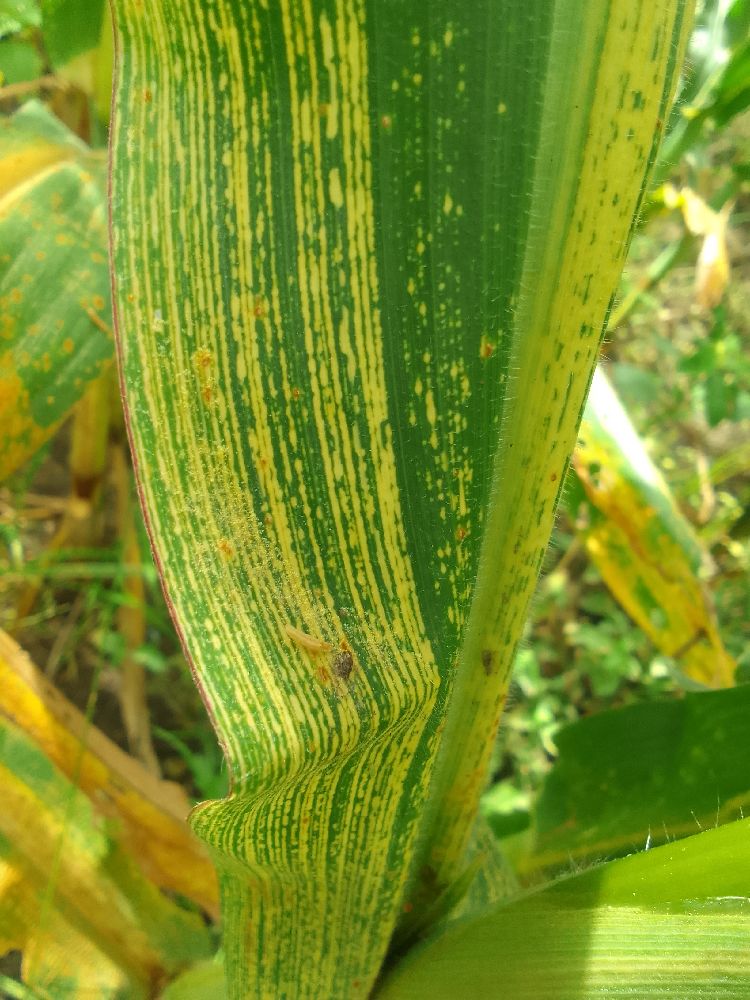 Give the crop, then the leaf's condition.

maize, maize streak virus
